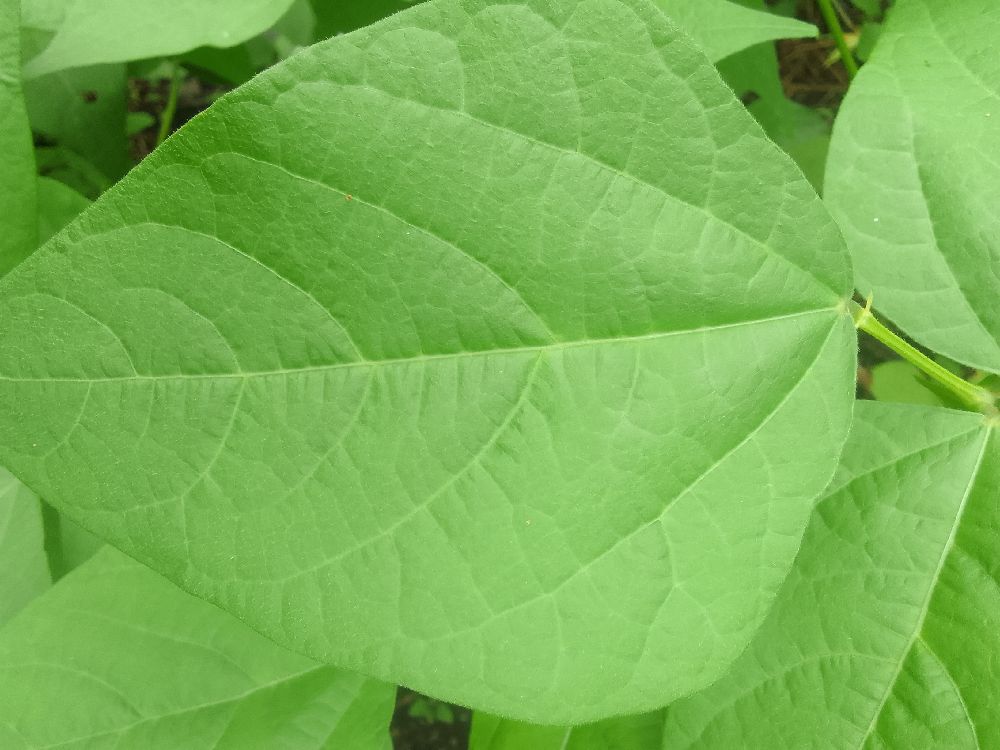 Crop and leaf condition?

common bean, healthy
